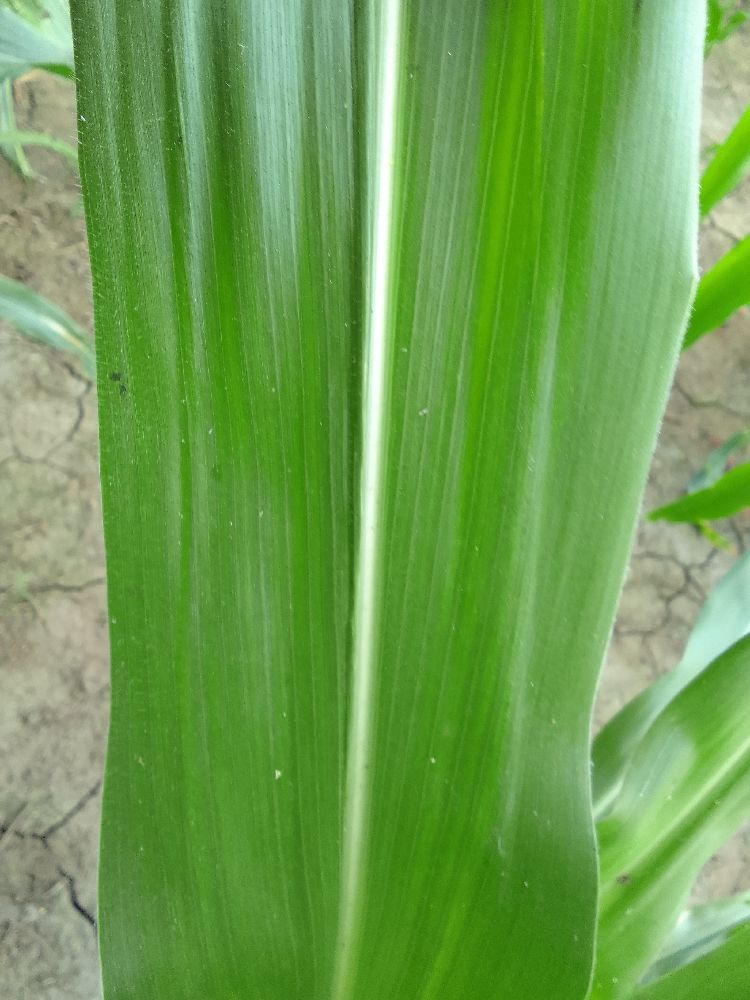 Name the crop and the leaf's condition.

maize, healthy
